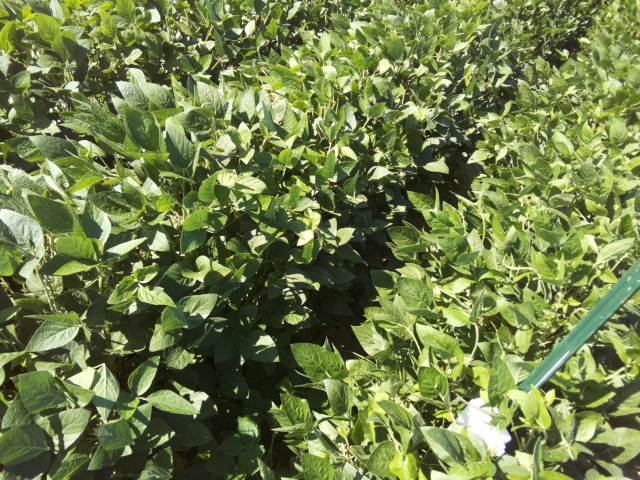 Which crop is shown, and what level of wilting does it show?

soybean, slight leaflet or petiole turgor loss in upper canopy
